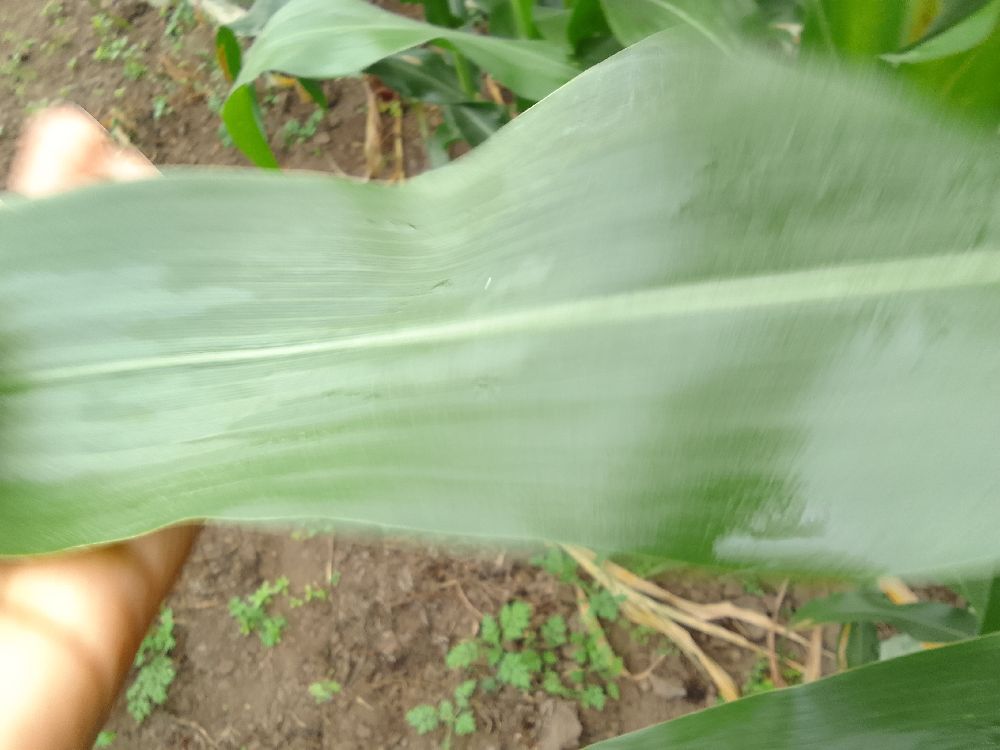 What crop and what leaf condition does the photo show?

maize, healthy
